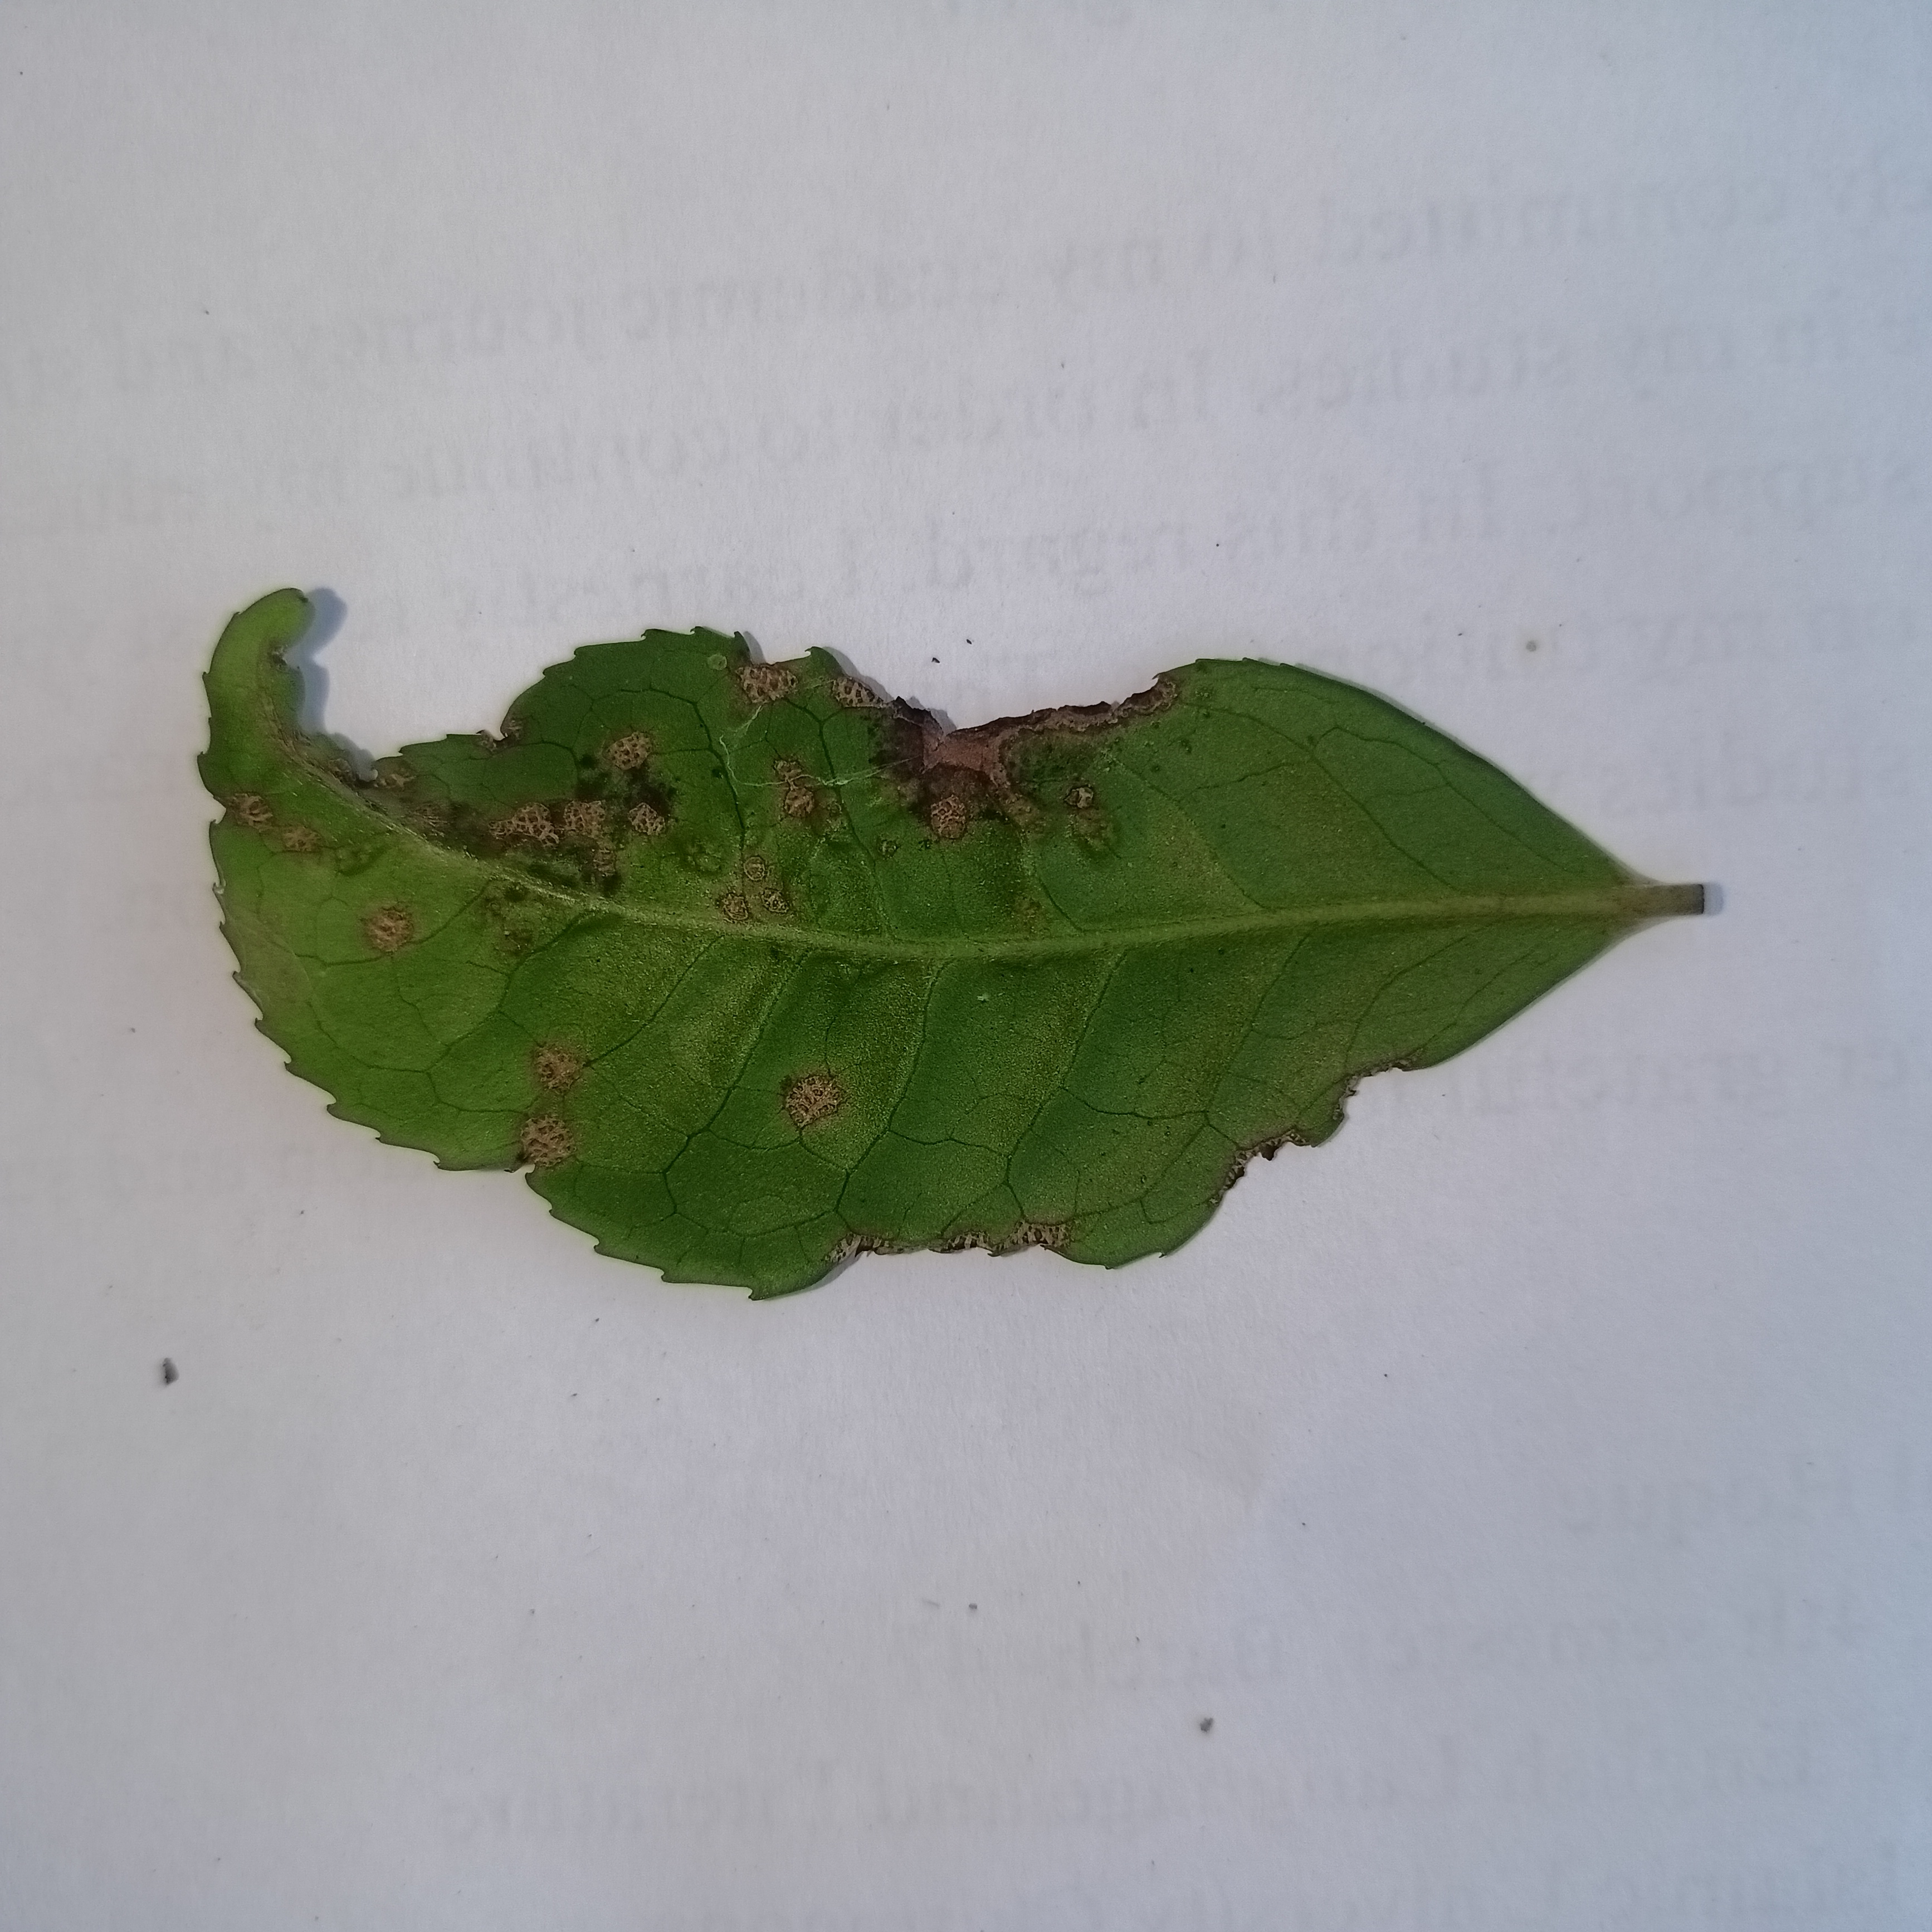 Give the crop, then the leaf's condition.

tea, helopeltis
